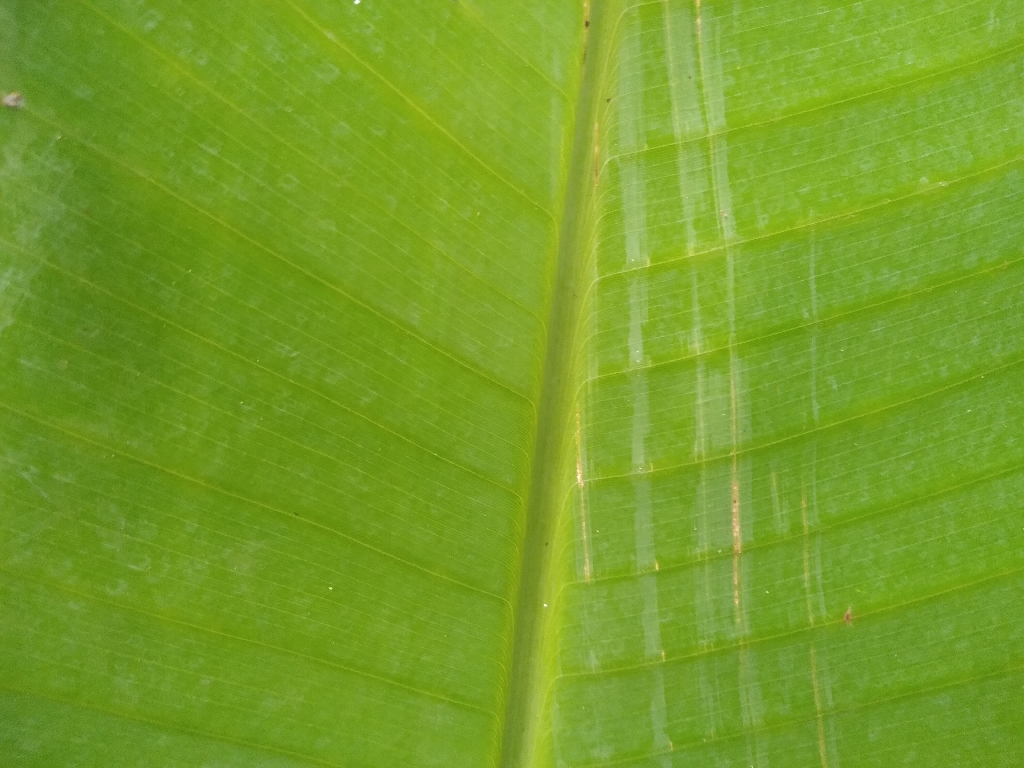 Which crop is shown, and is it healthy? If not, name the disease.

banana, healthy
